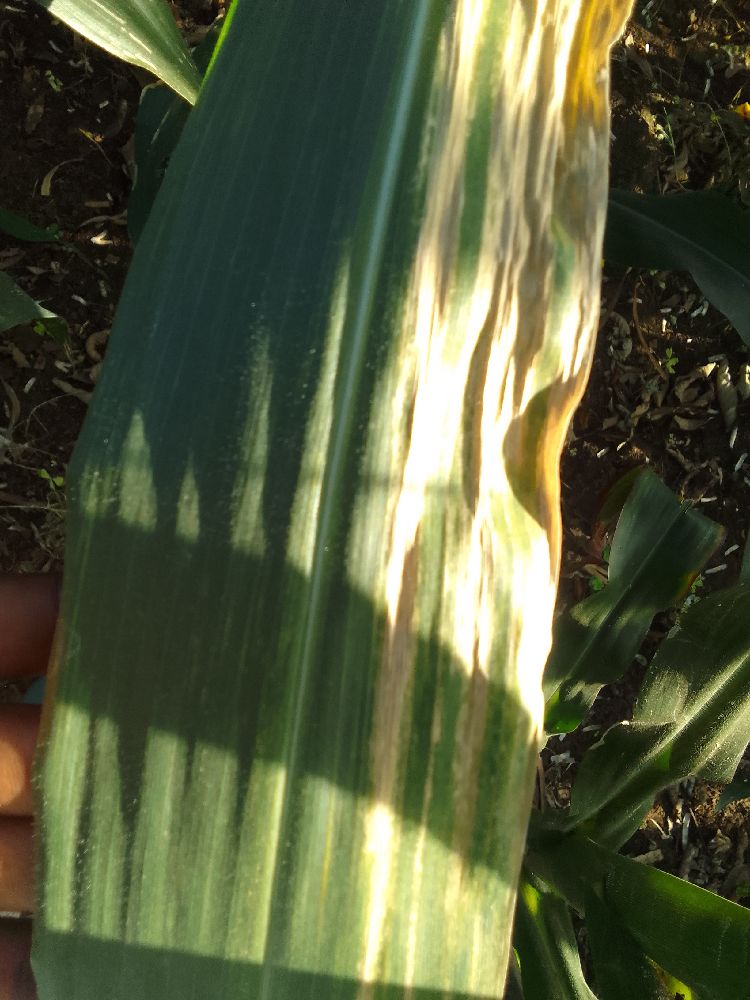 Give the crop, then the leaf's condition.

maize, maize lethal necrosis
